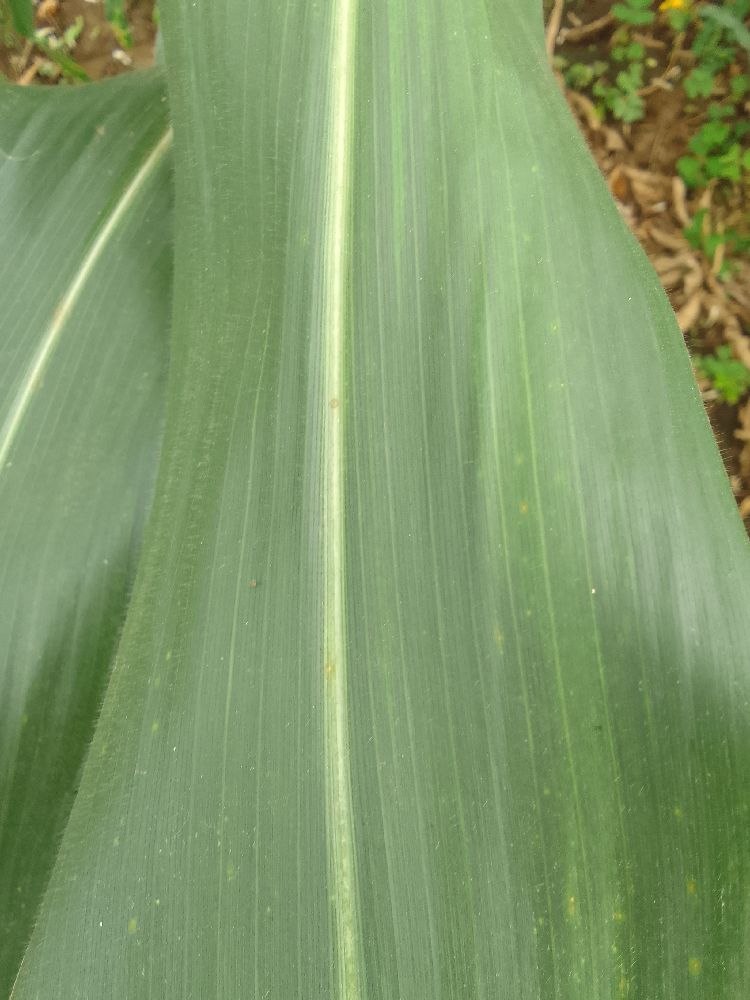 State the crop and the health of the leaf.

maize, healthy
